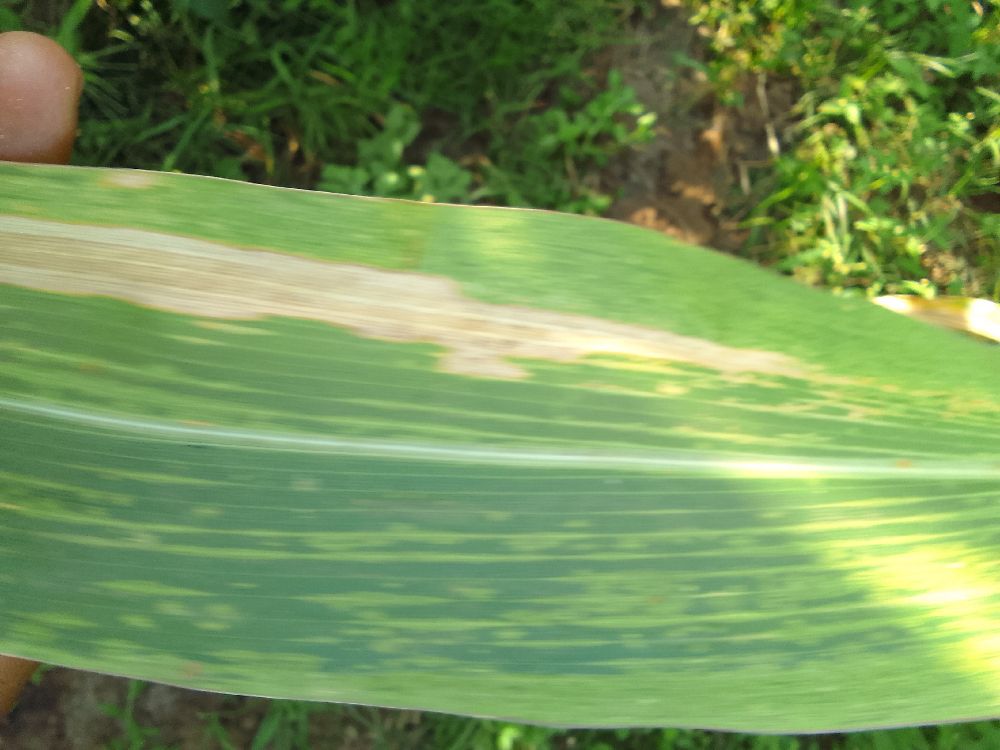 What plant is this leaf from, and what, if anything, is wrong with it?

maize, maize lethal necrosis
